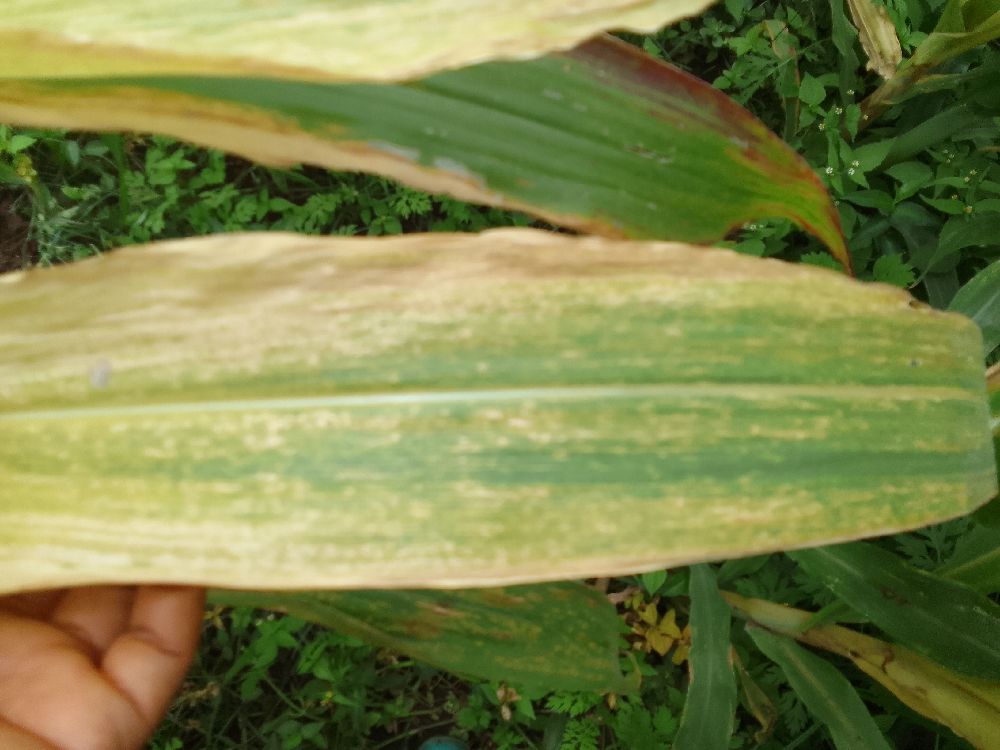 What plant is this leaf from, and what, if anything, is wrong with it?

maize, maize lethal necrosis
